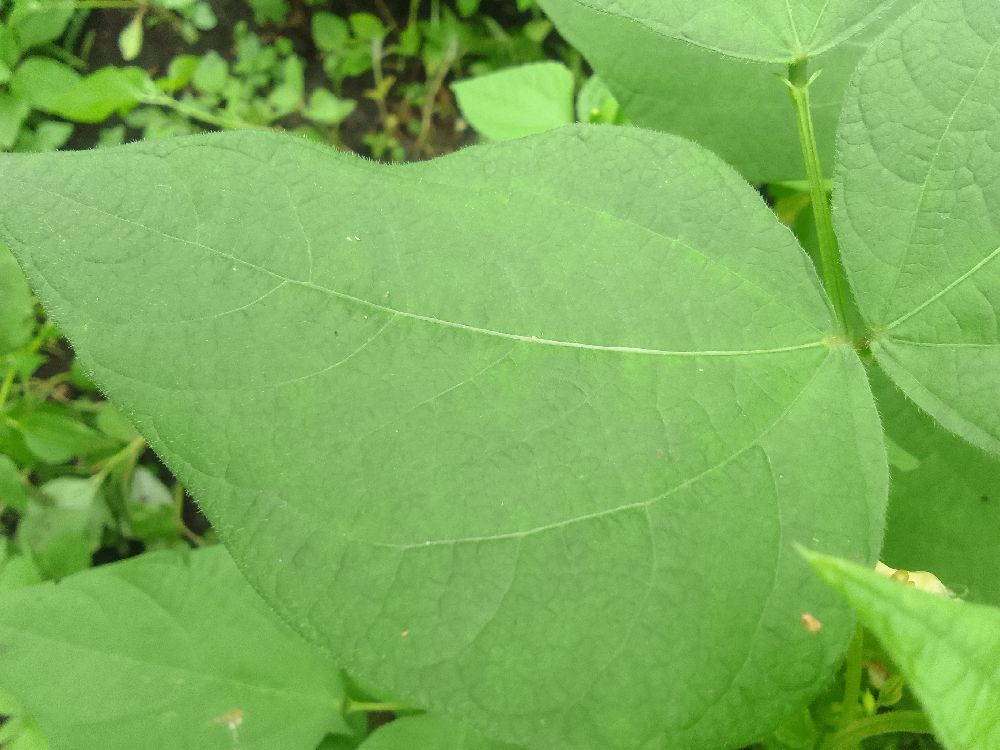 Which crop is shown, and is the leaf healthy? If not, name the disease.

common bean, healthy
